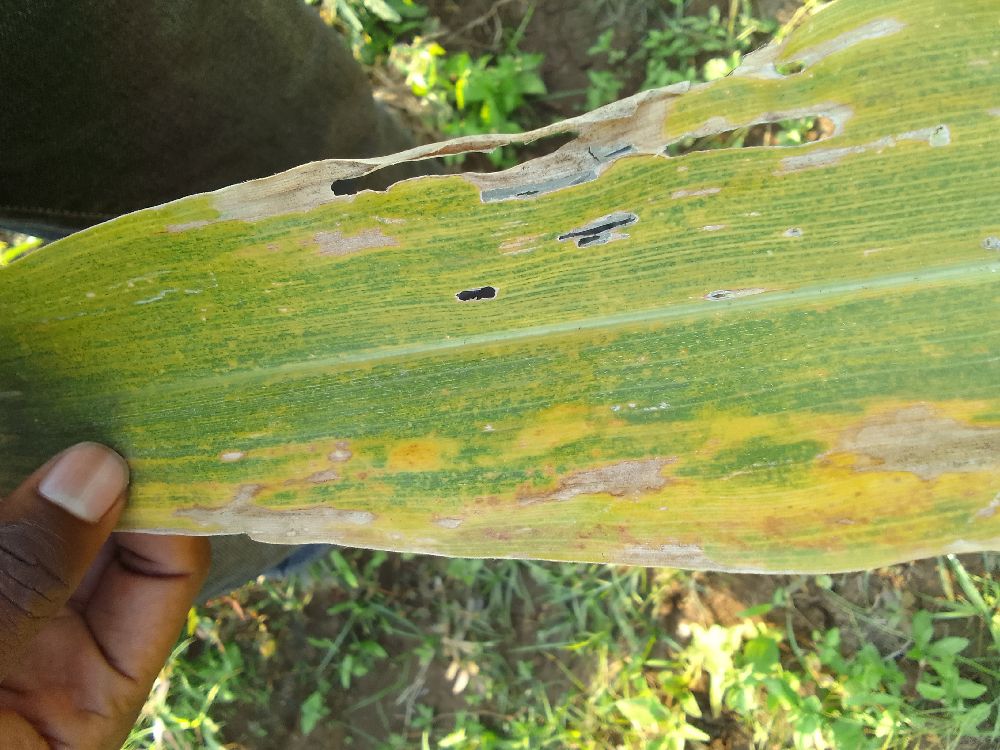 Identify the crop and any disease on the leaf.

maize, maize lethal necrosis
